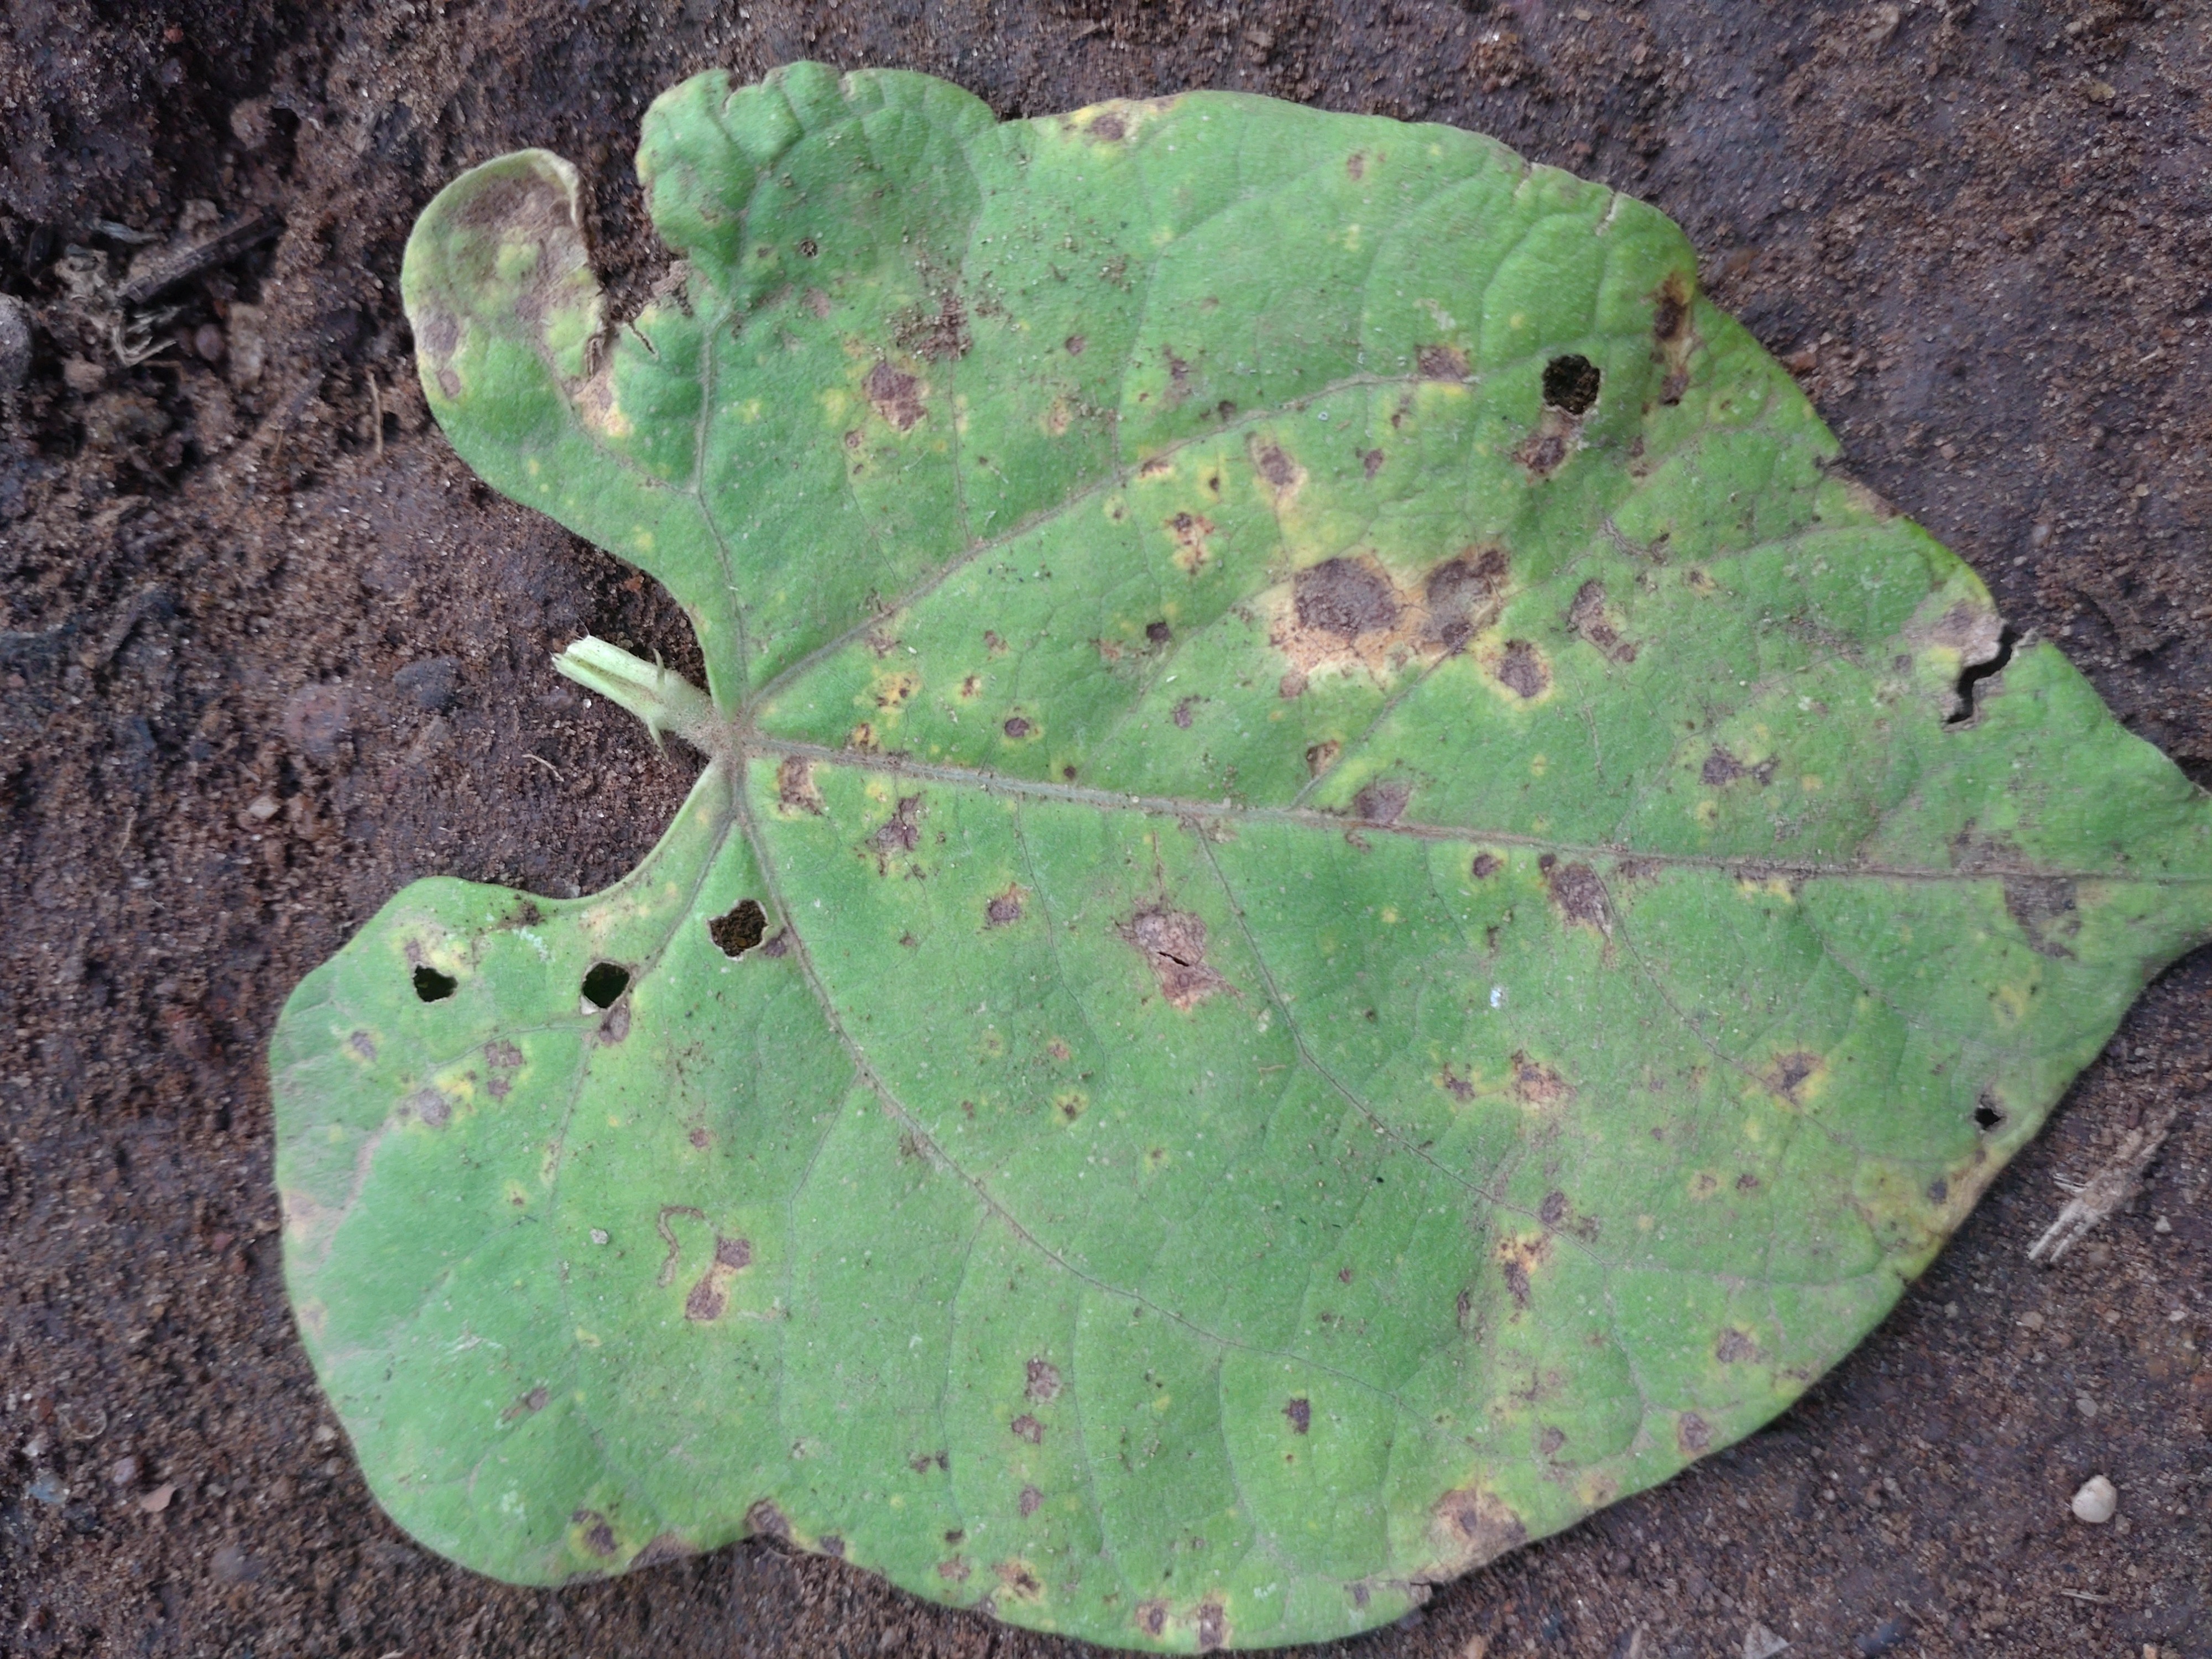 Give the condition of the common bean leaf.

rust
